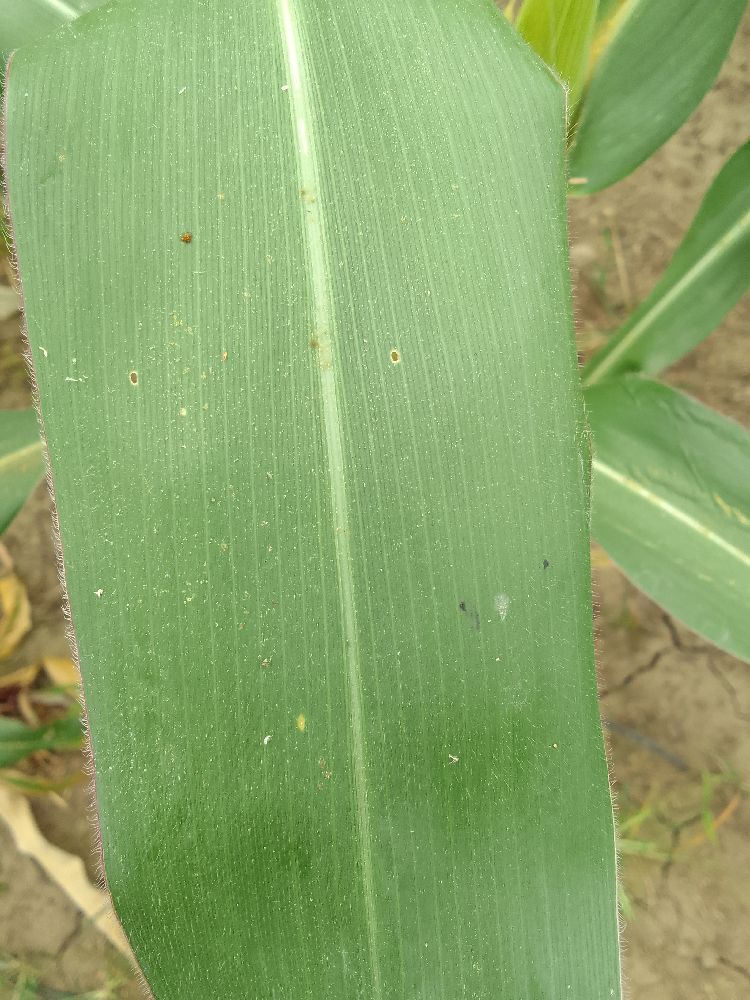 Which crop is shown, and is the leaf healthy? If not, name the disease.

maize, healthy
